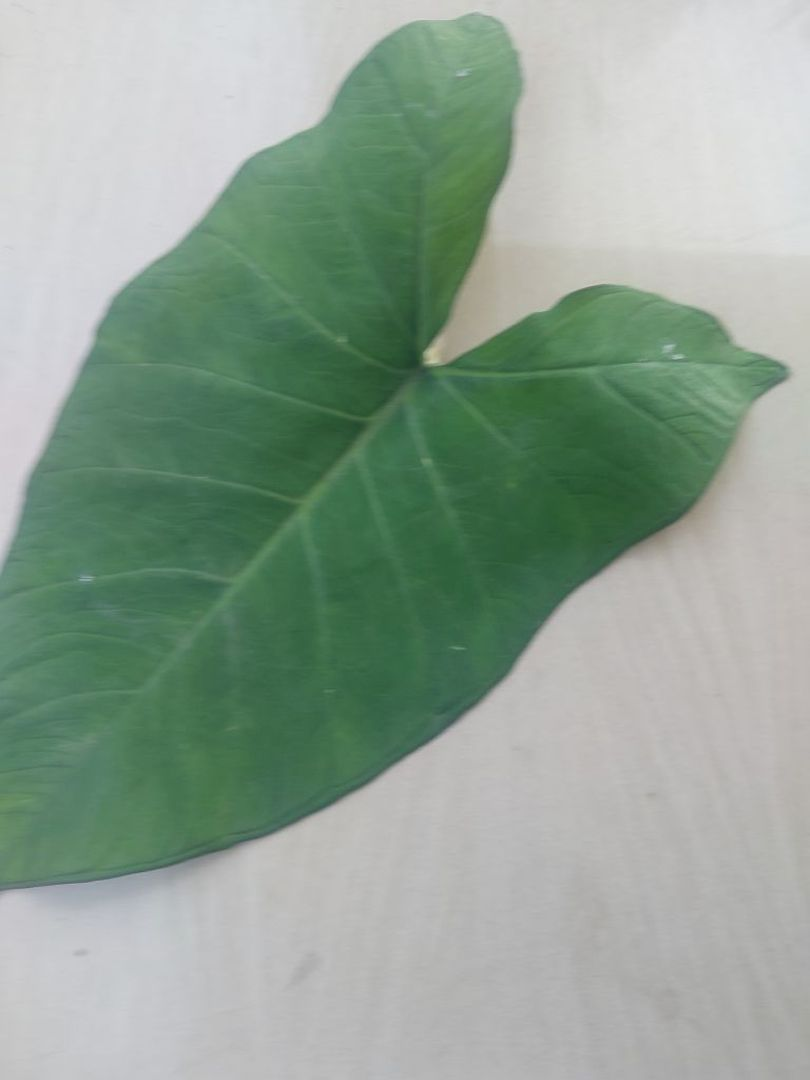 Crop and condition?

taro, healthy
